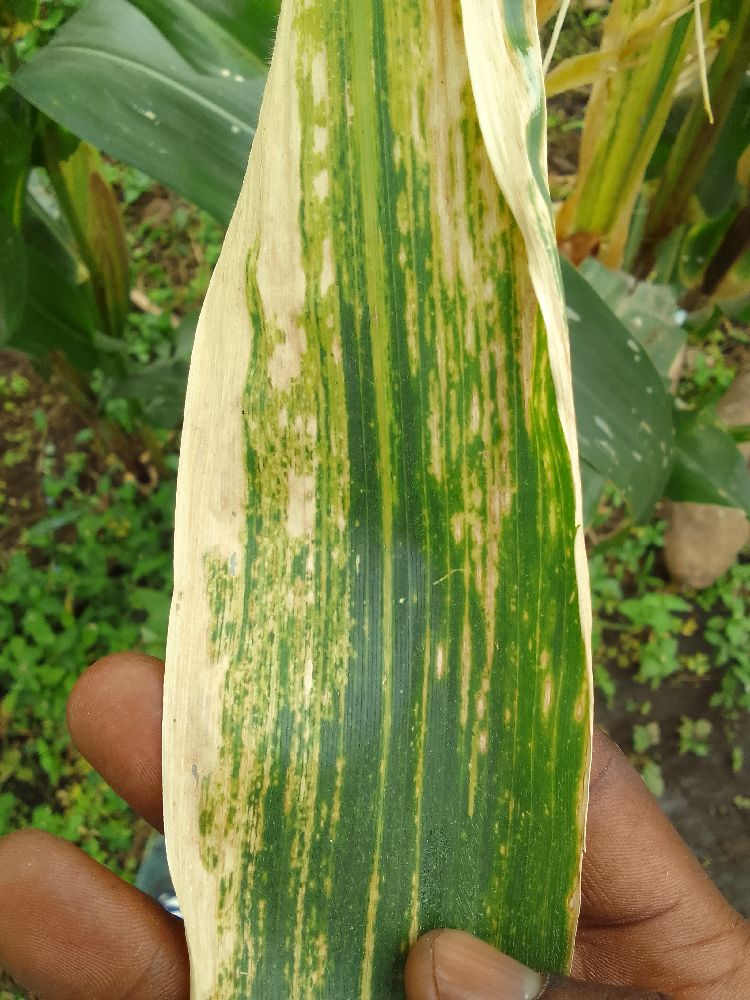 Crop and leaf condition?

maize, maize lethal necrosis
